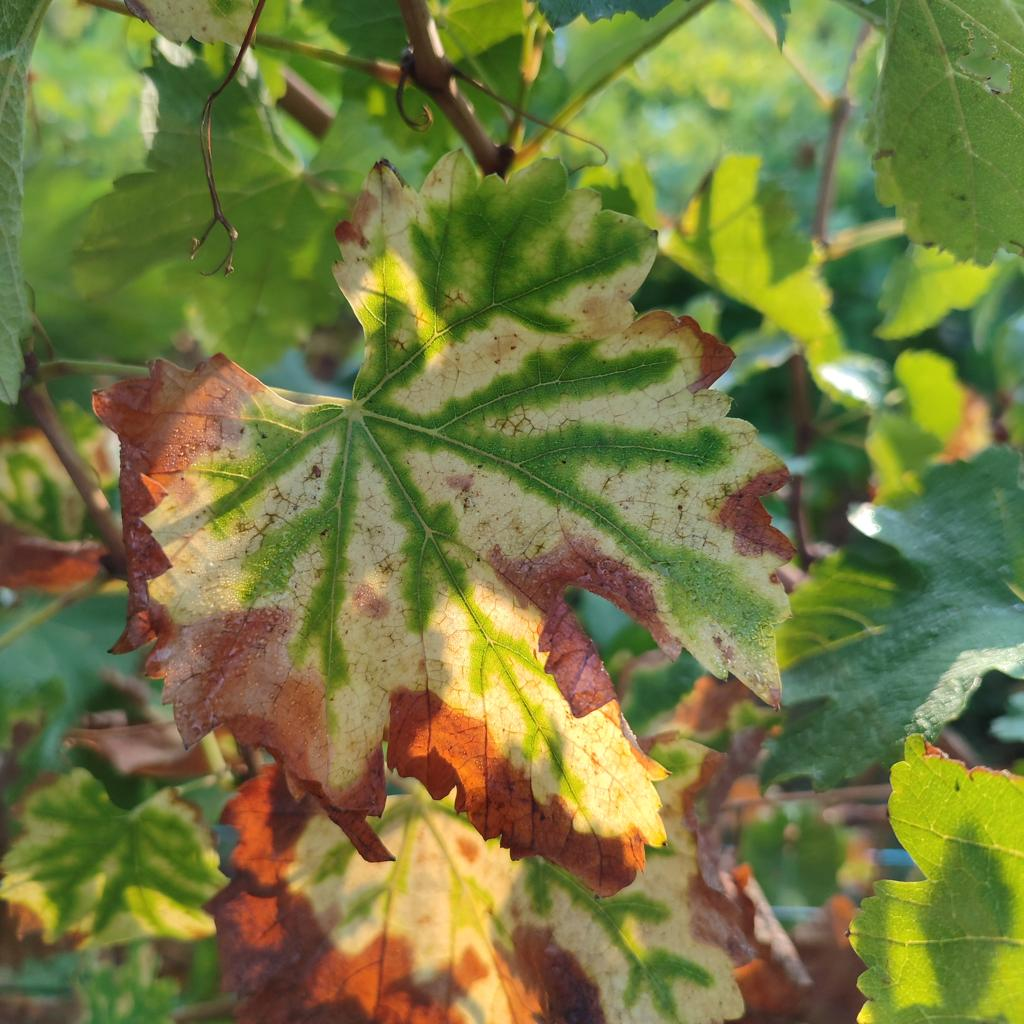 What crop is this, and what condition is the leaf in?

grapevine, esca complex
